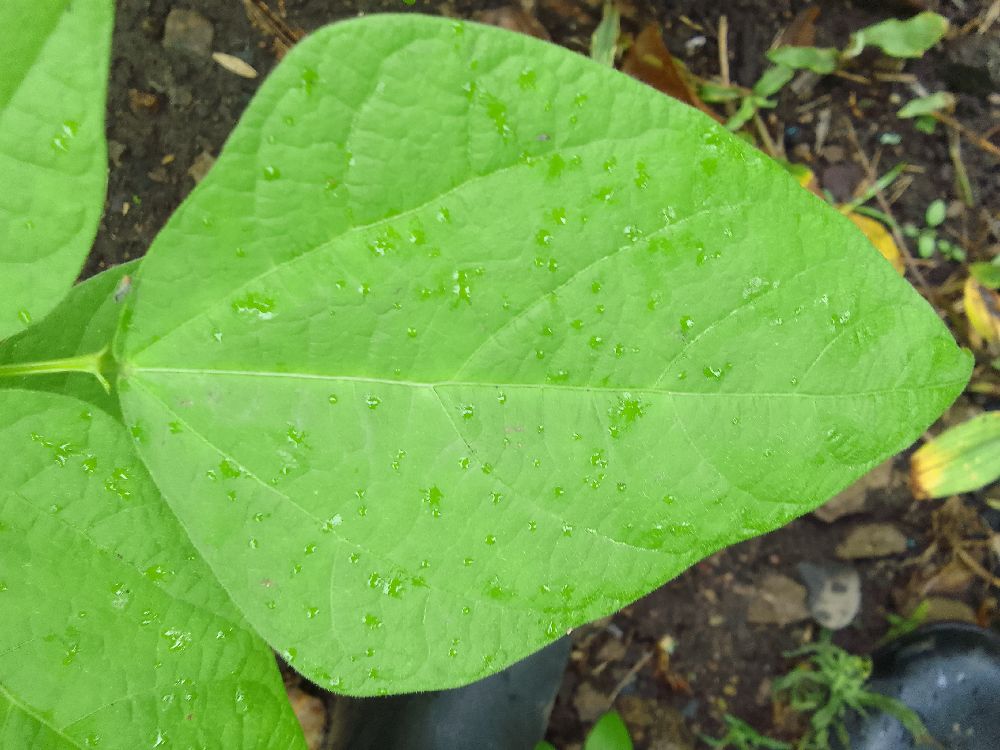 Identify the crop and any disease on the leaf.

common bean, healthy
